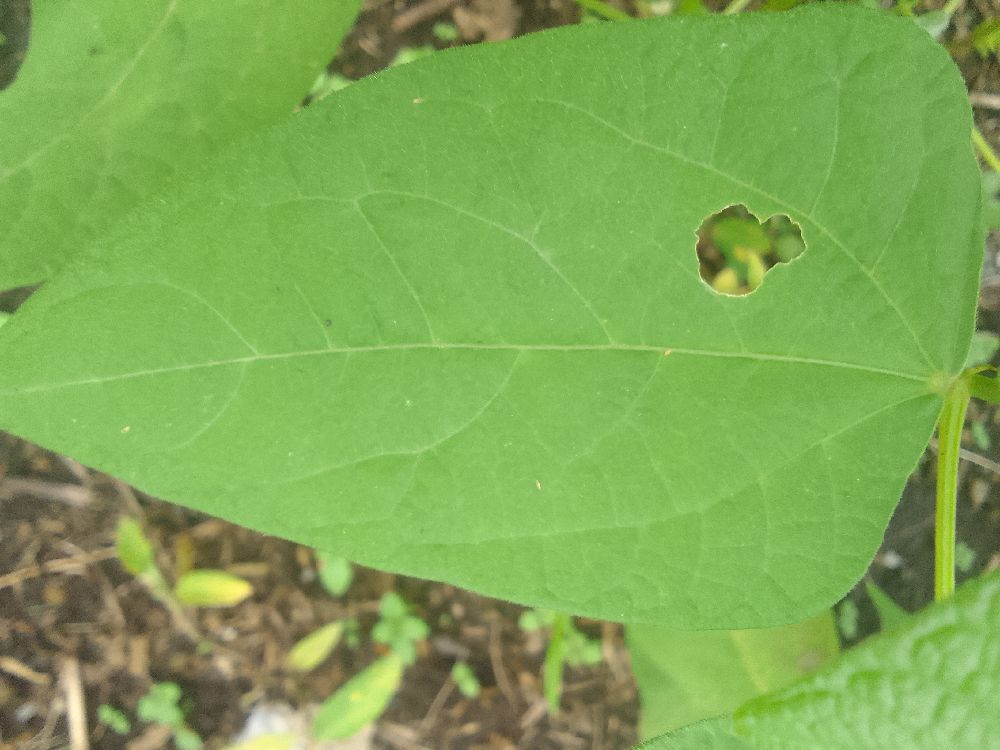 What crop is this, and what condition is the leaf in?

common bean, healthy
